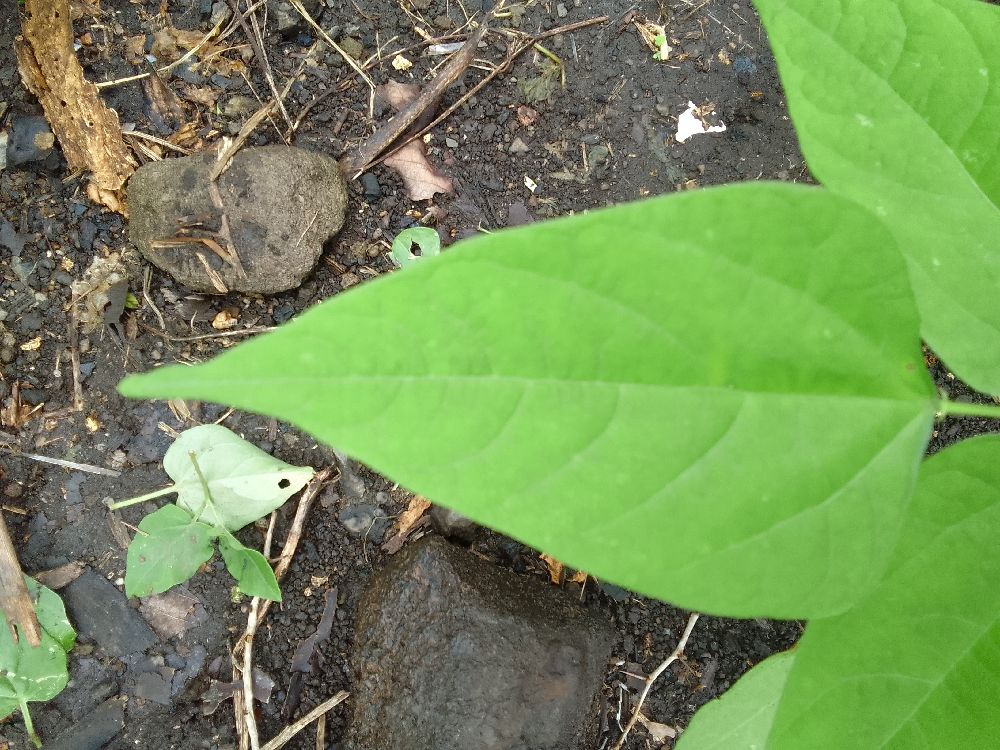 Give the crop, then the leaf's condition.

common bean, healthy
